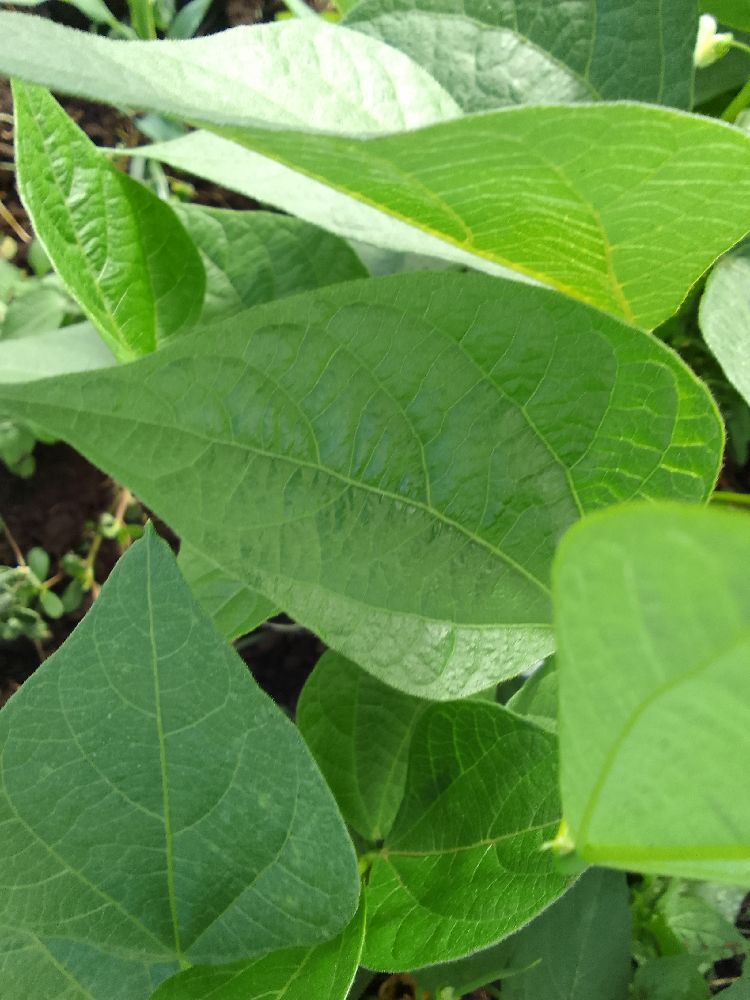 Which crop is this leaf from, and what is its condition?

common bean, healthy
